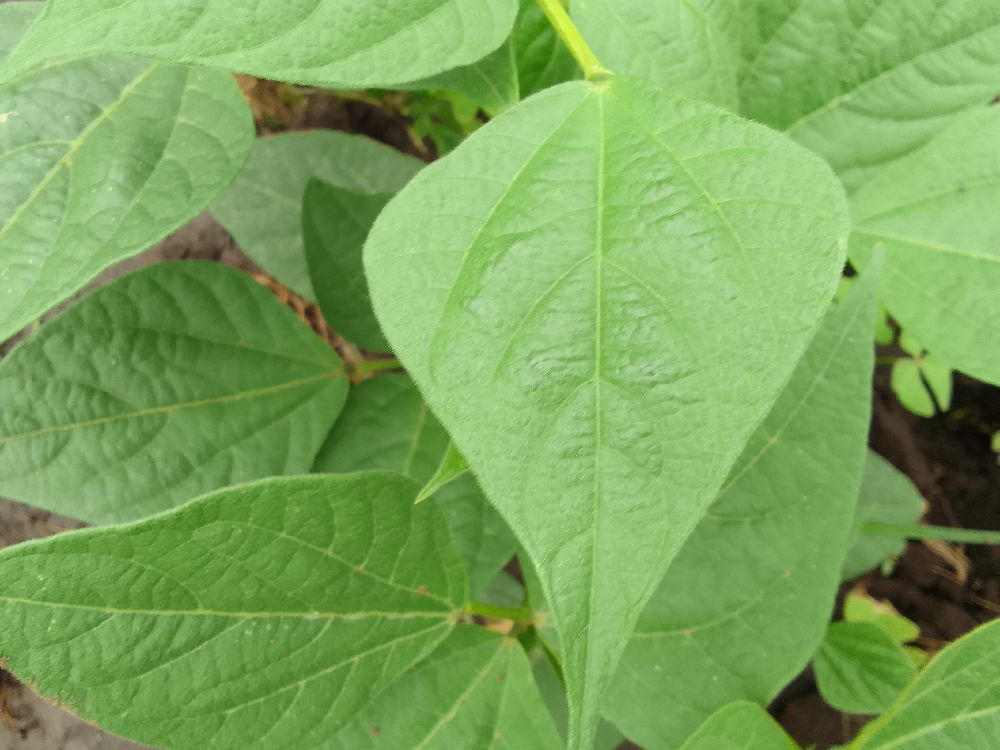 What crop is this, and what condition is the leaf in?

common bean, healthy
